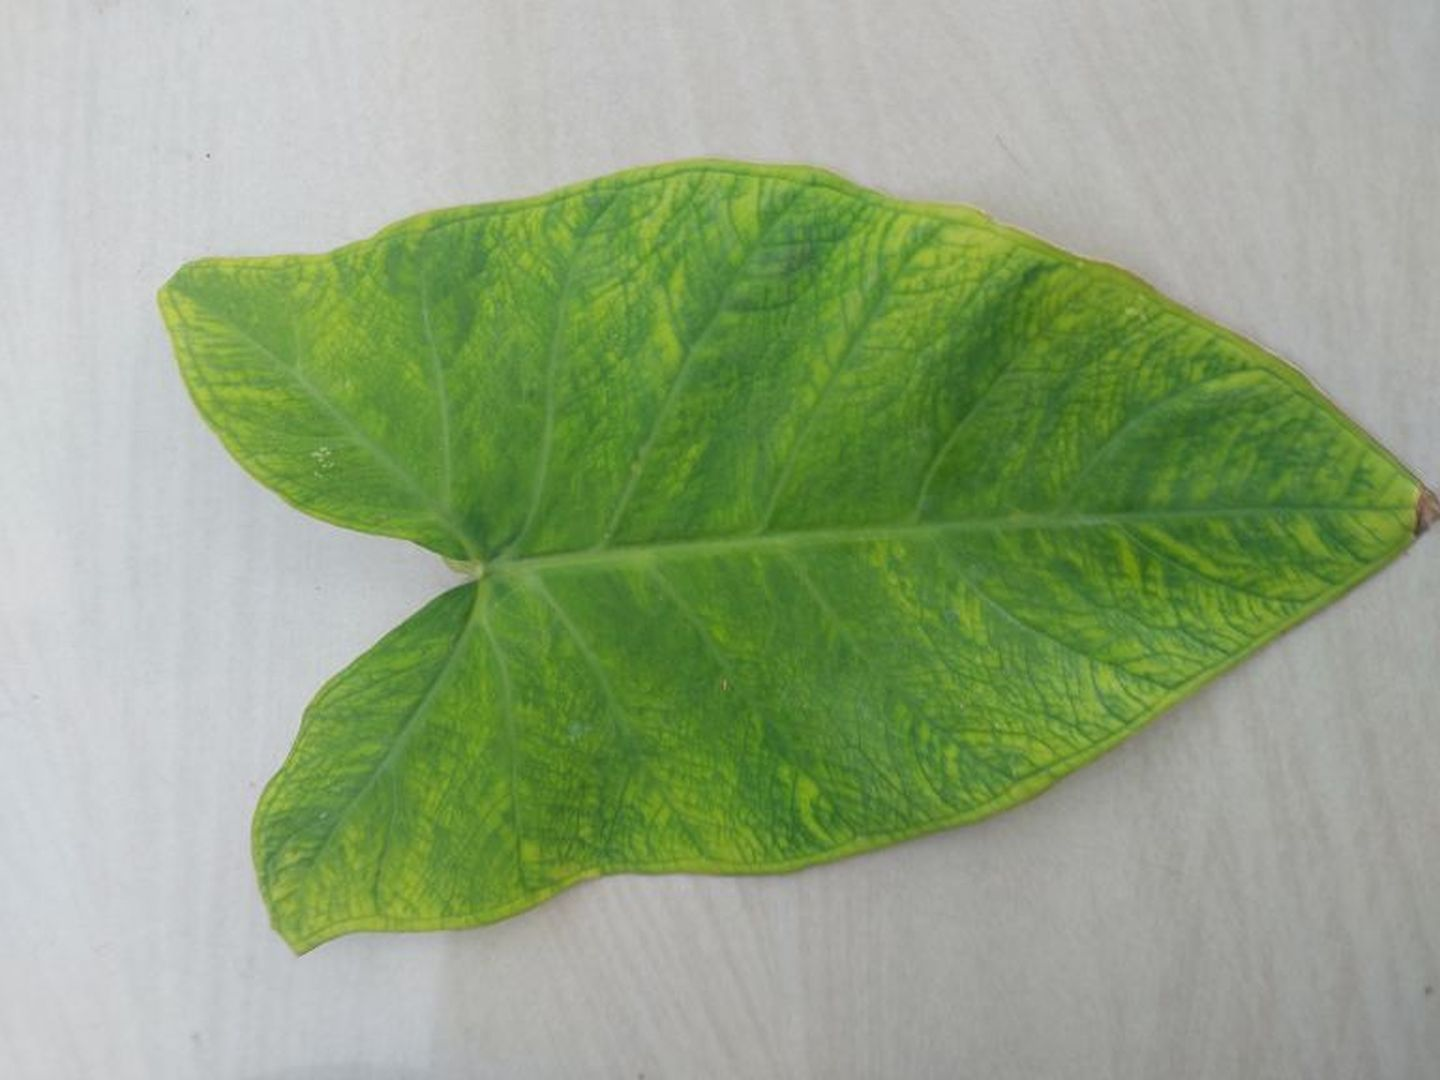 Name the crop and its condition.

taro, mosaic
